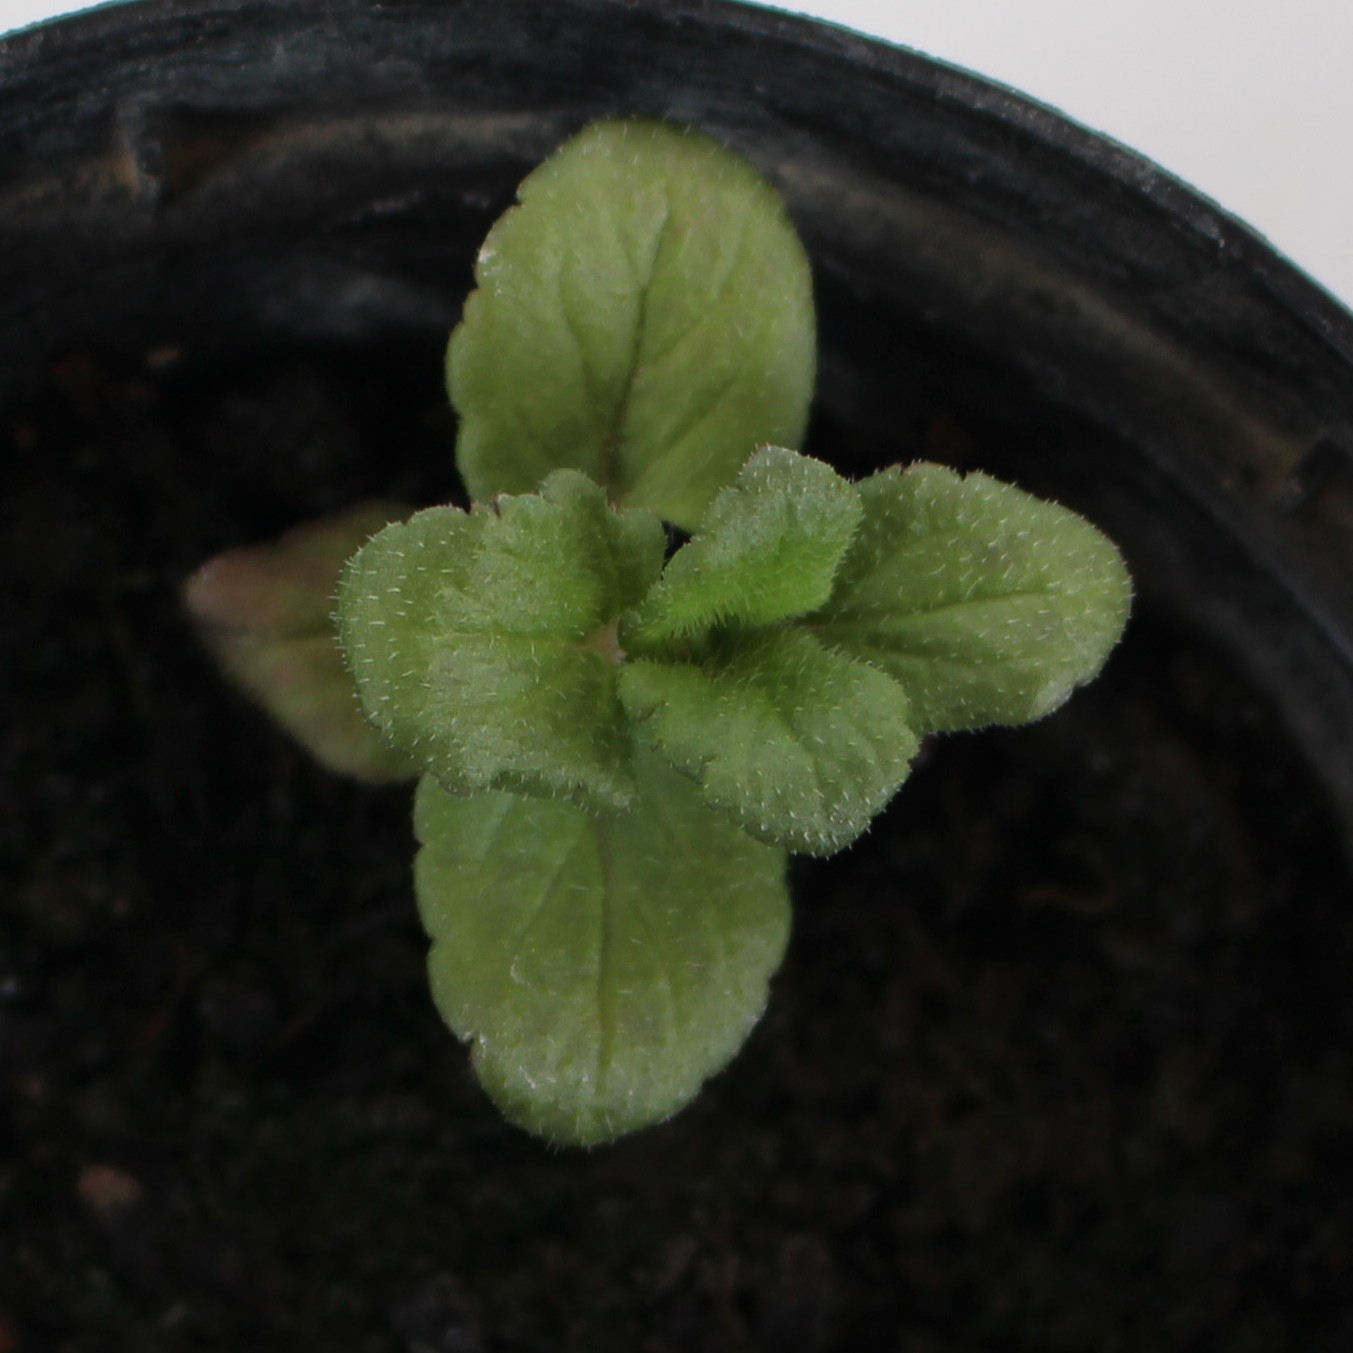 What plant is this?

Veronica persica
